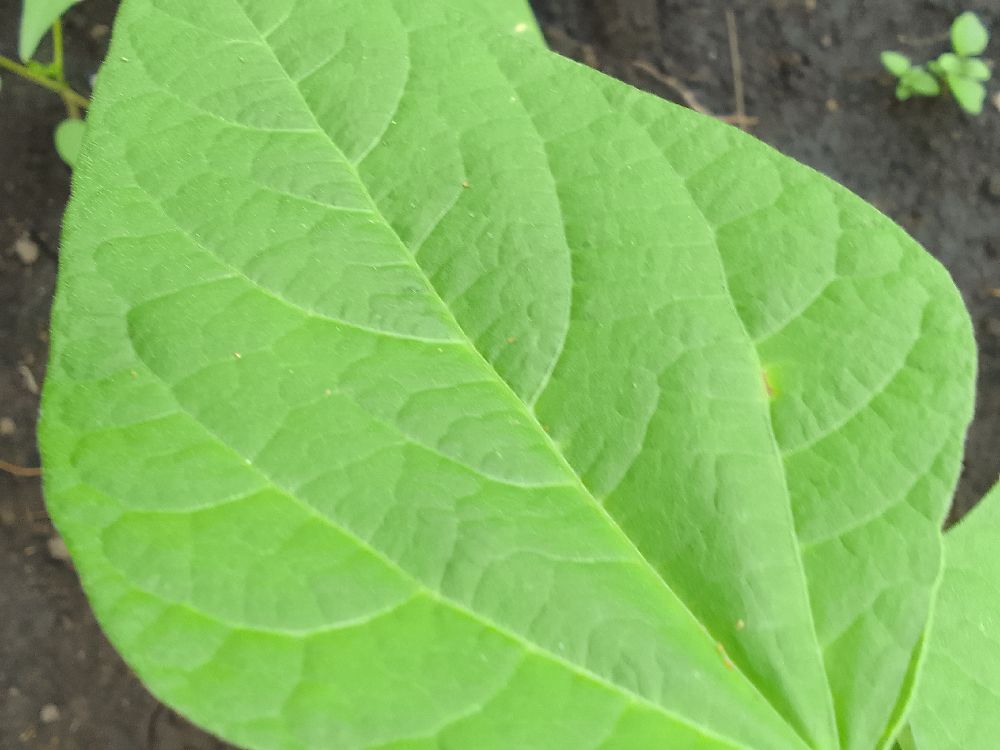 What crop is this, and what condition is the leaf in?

common bean, healthy
